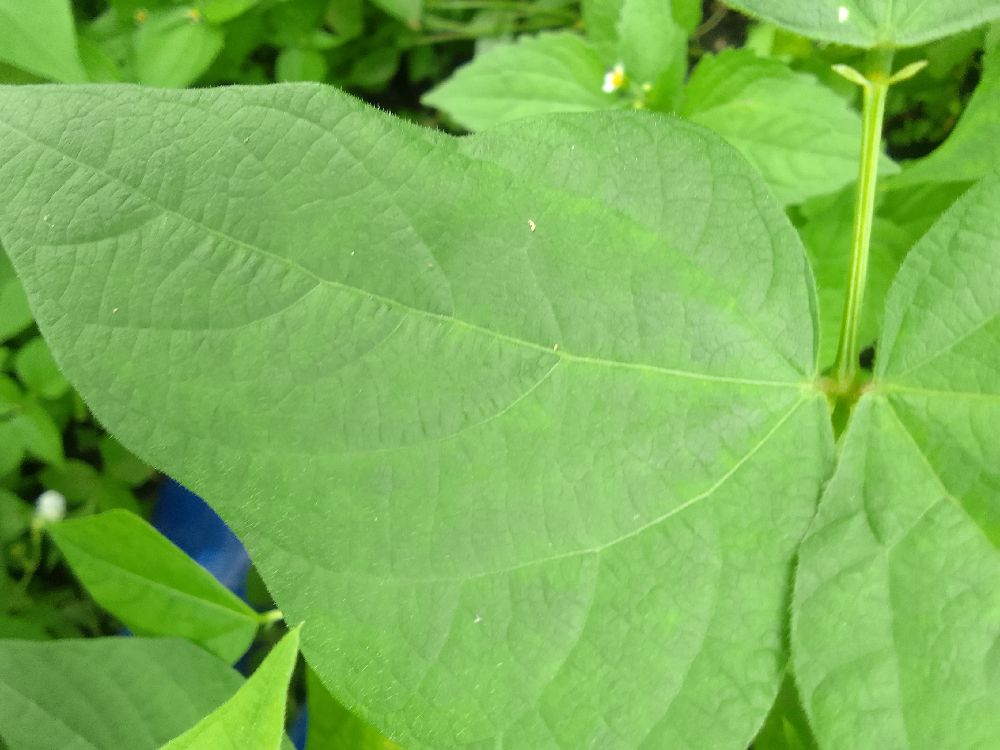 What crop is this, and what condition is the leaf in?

common bean, healthy
